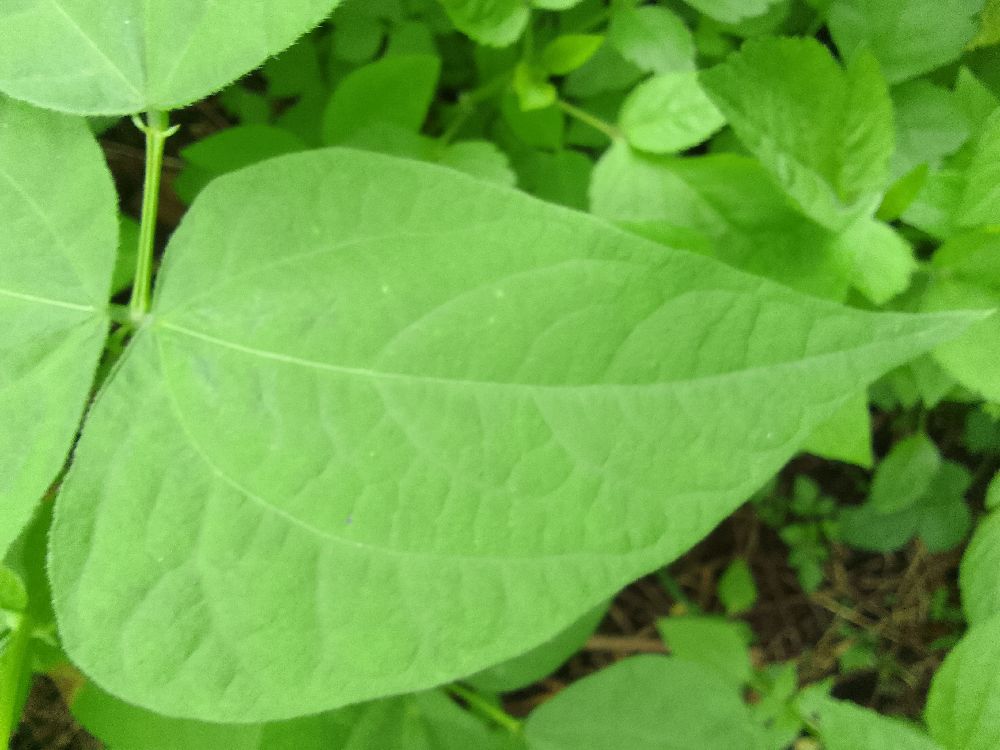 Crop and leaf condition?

common bean, healthy
